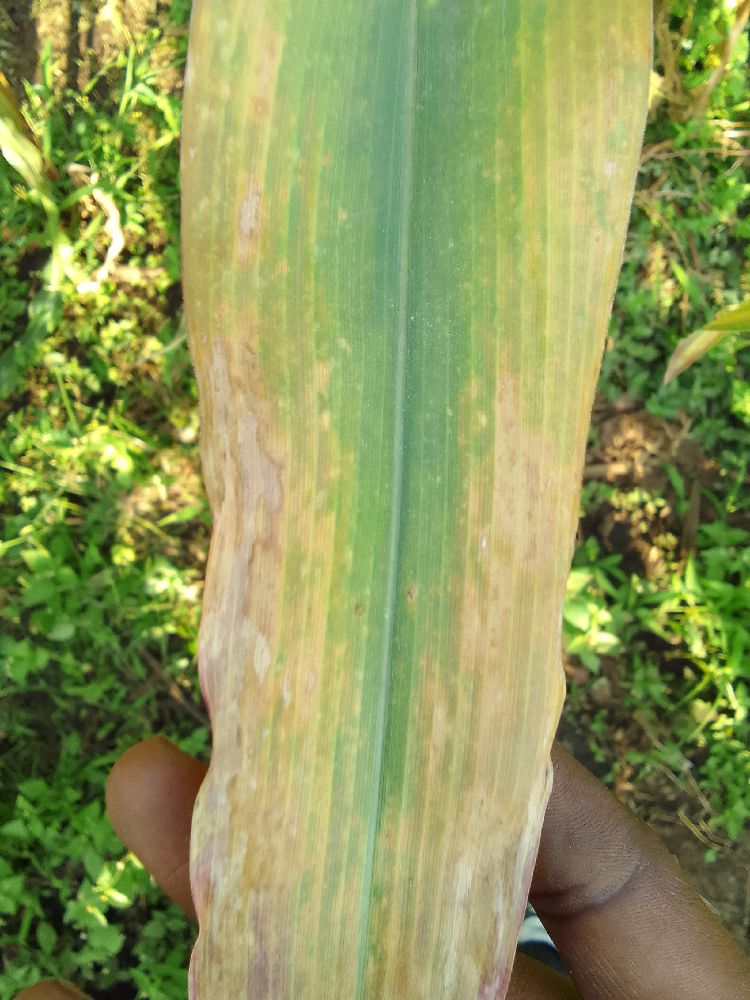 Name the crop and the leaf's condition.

maize, maize lethal necrosis
